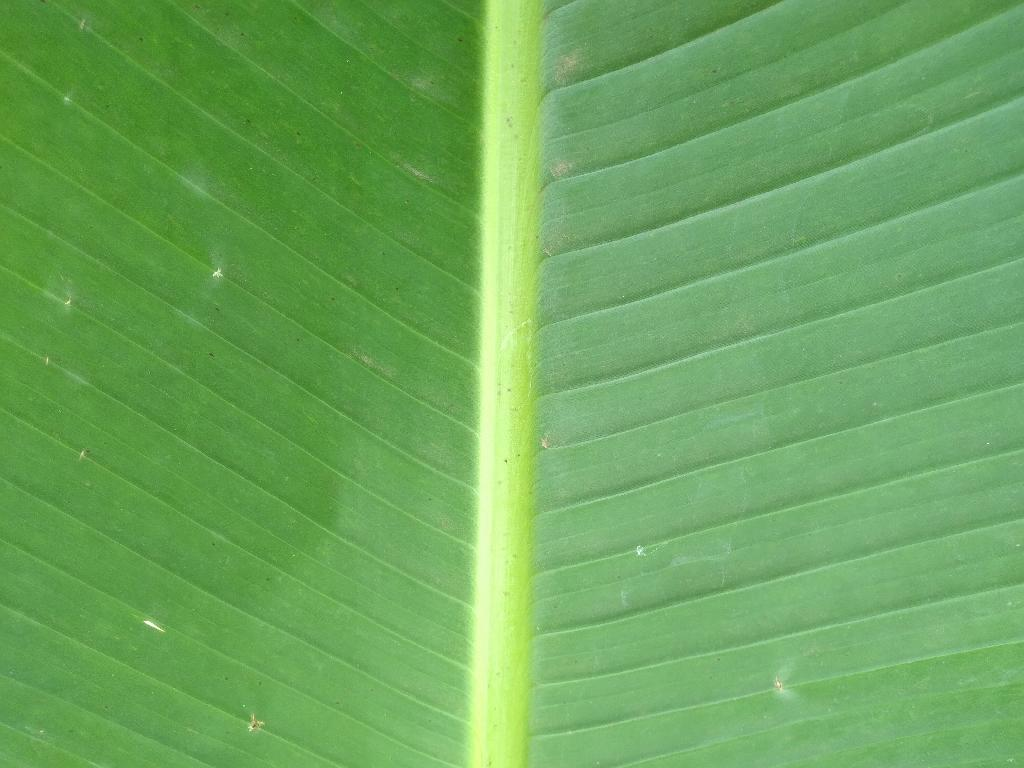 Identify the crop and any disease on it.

banana, healthy
